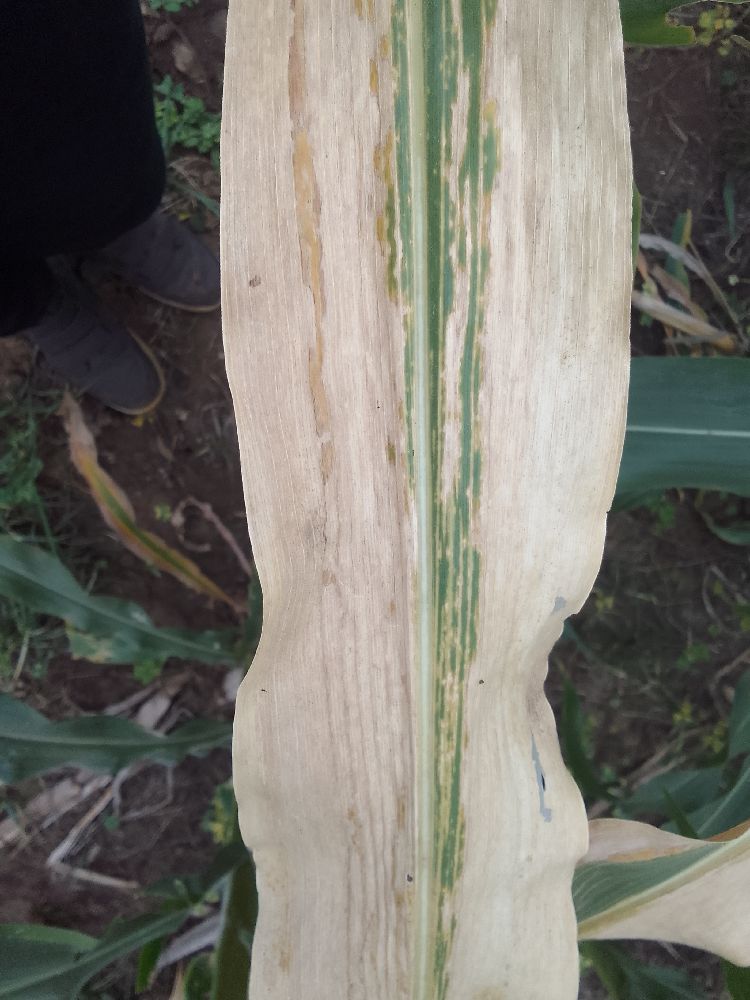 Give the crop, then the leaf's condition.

maize, maize lethal necrosis
